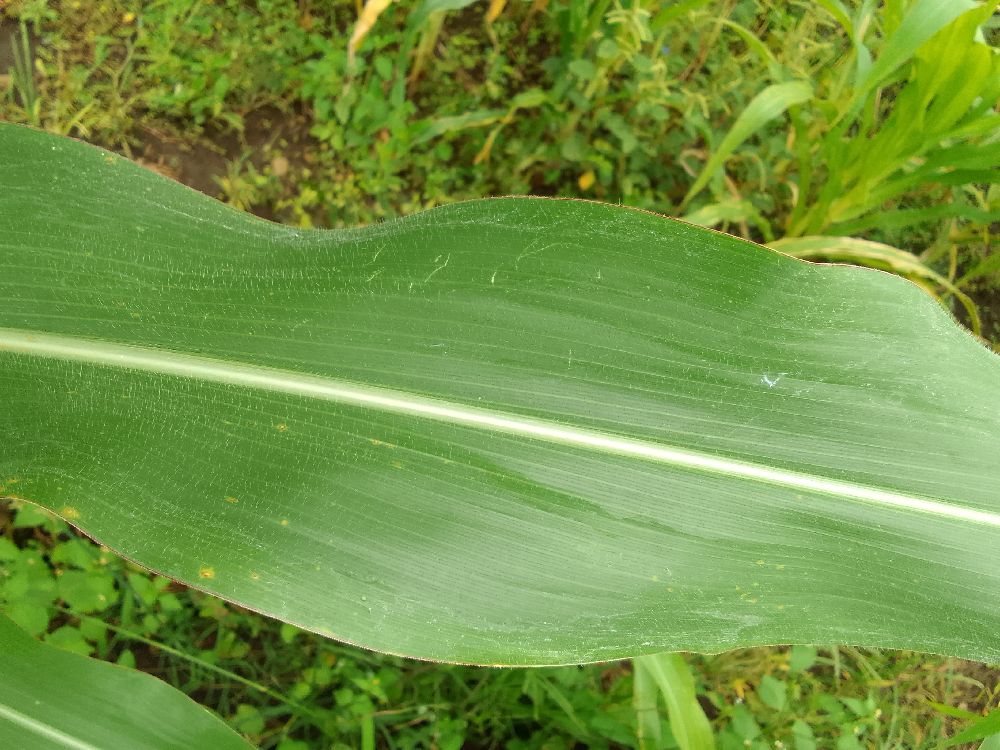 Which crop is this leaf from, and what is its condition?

common bean, healthy
